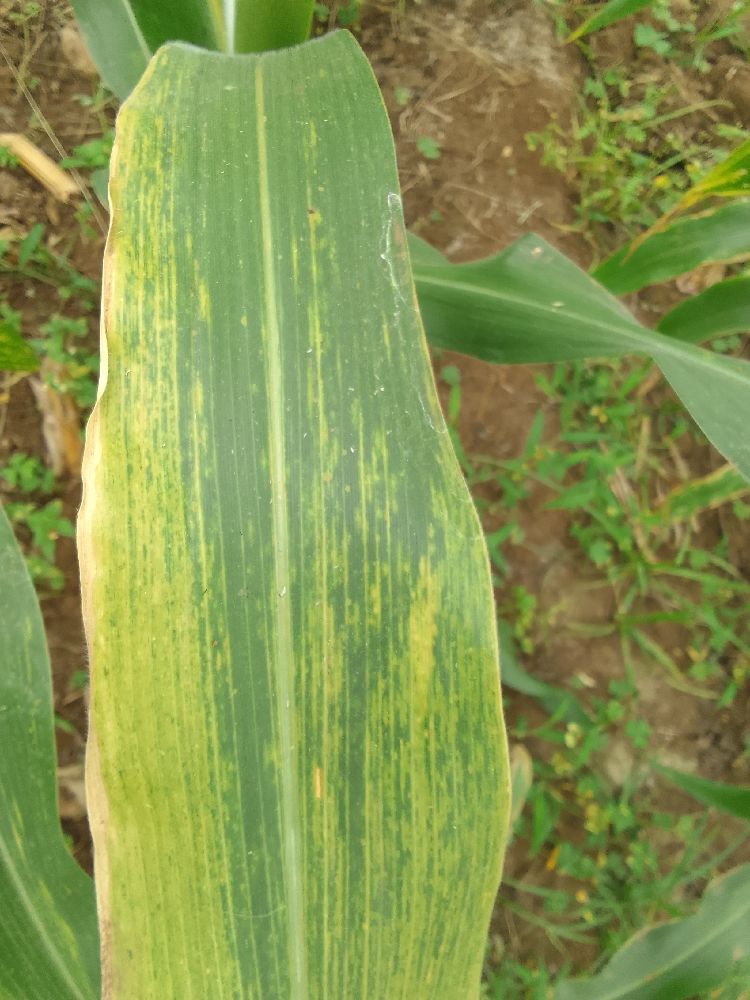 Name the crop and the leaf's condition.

maize, maize lethal necrosis
